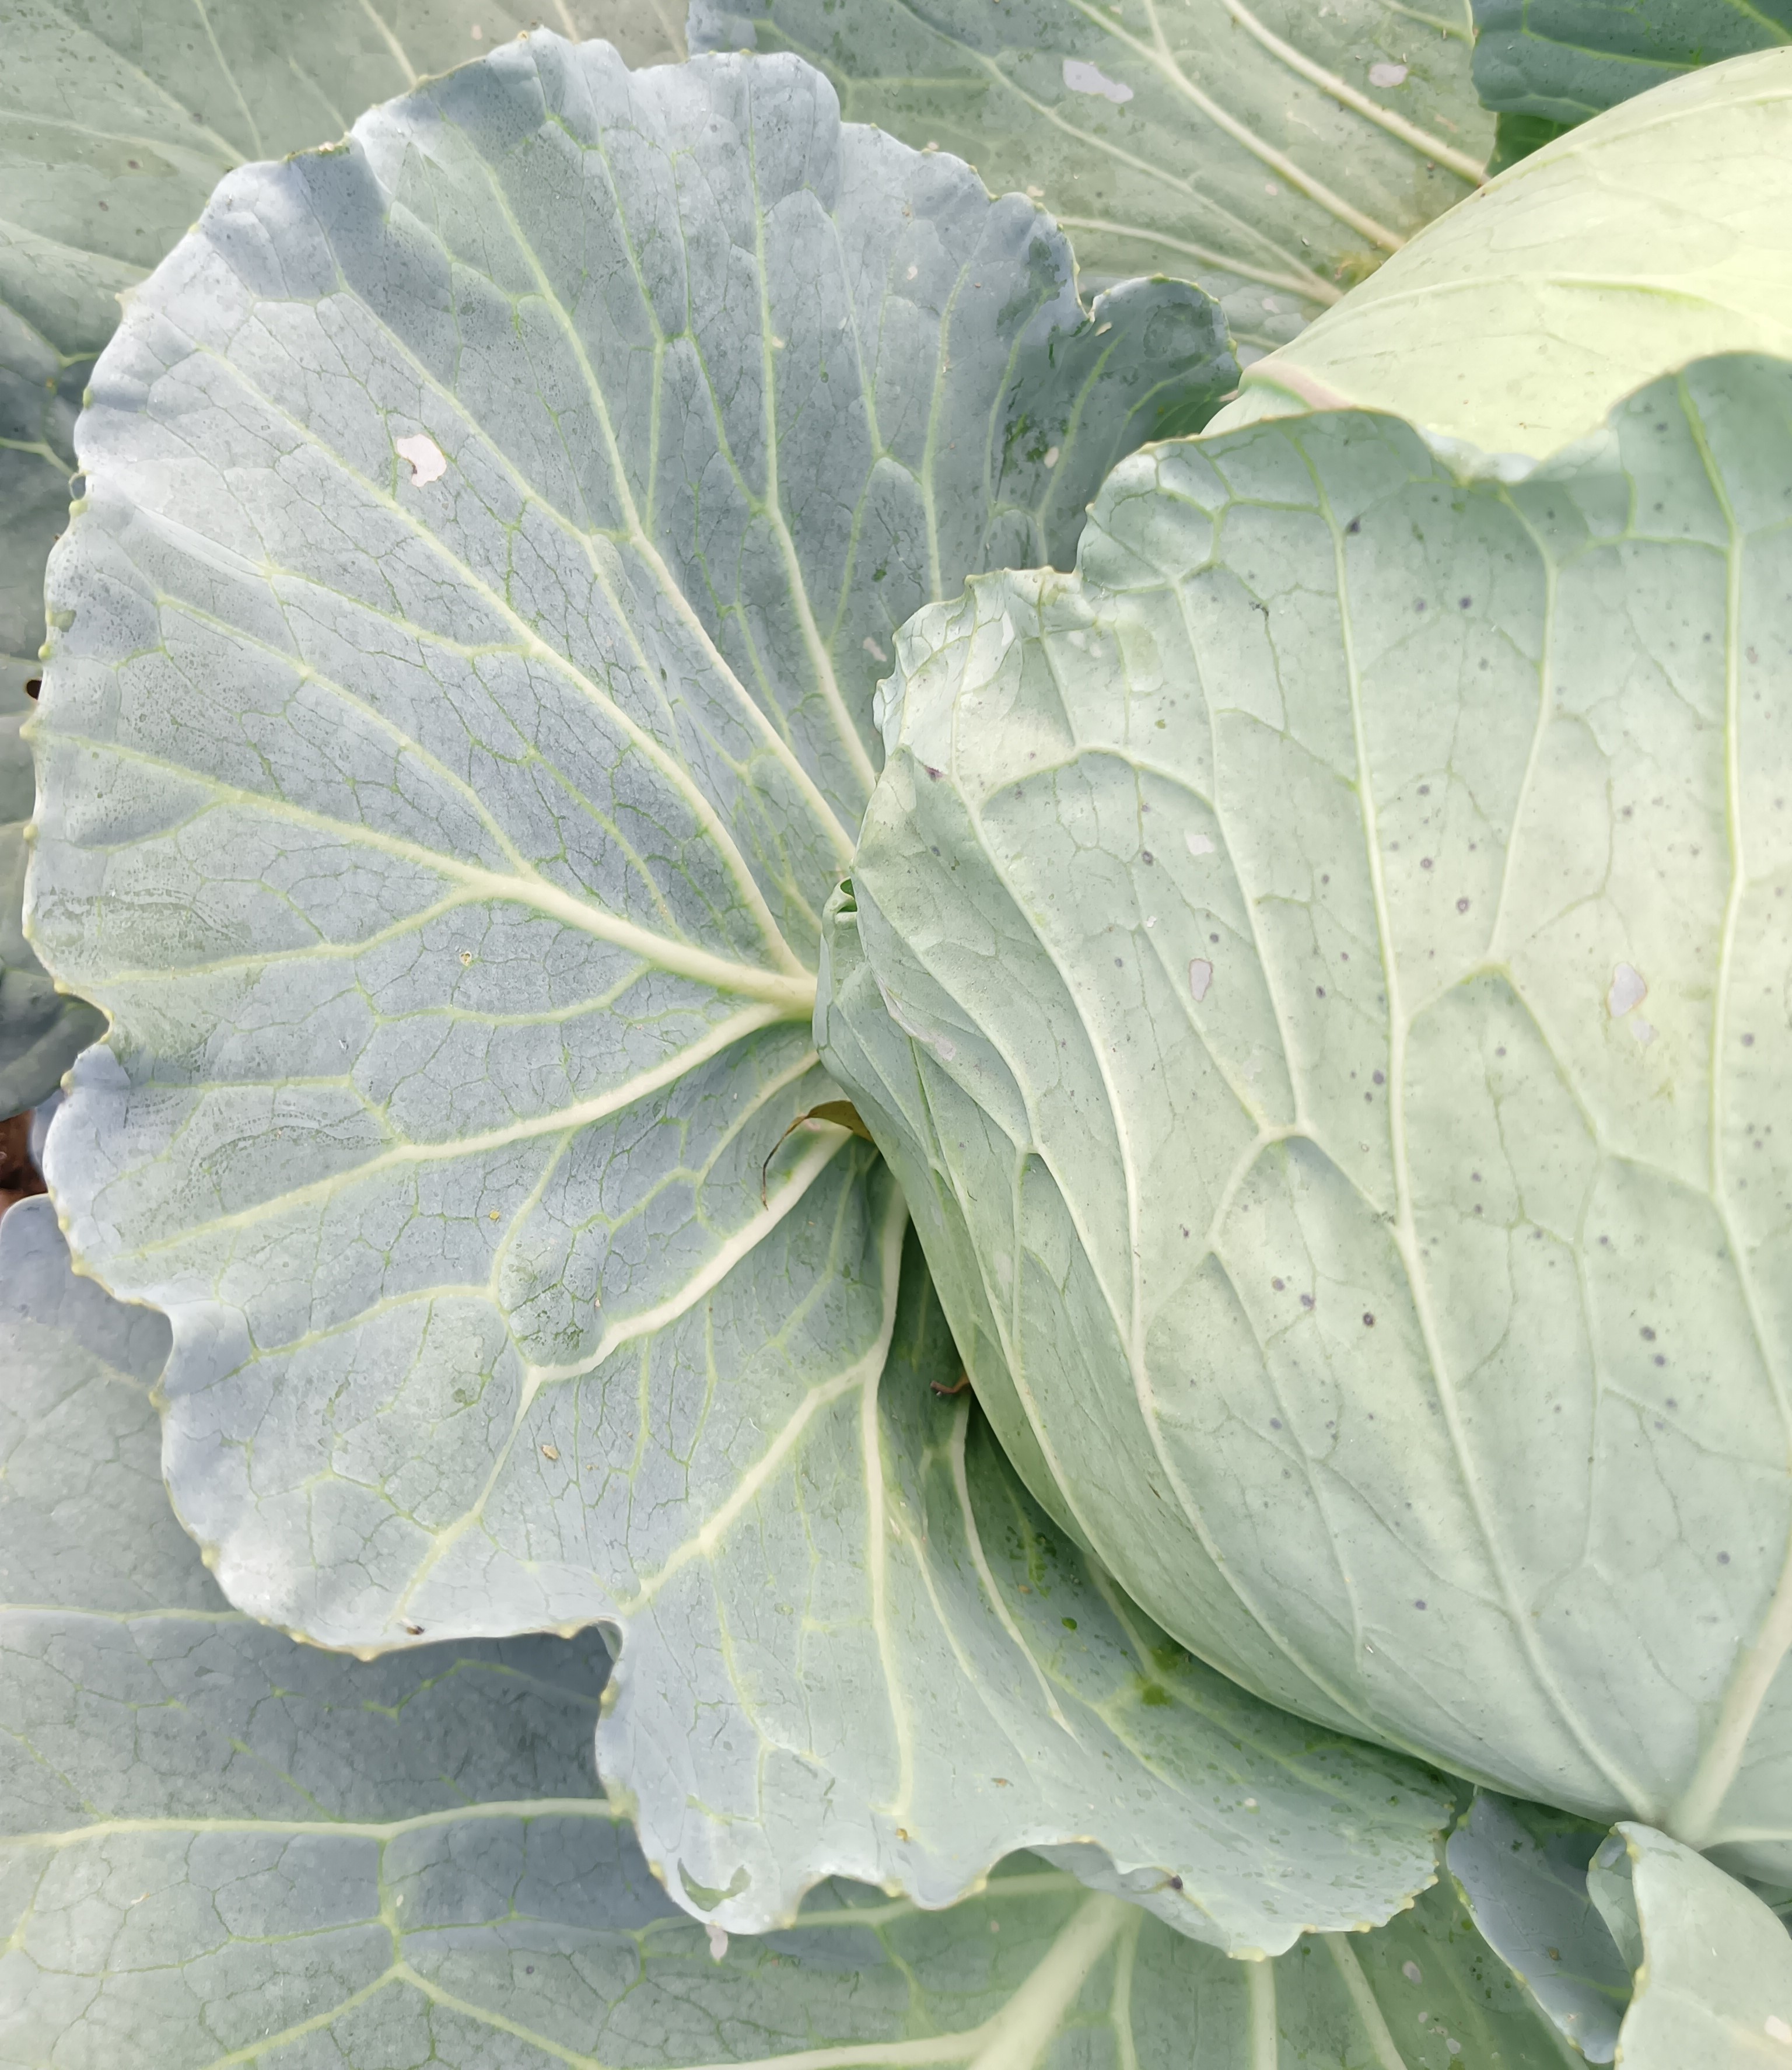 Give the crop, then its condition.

cabbage, healthy
